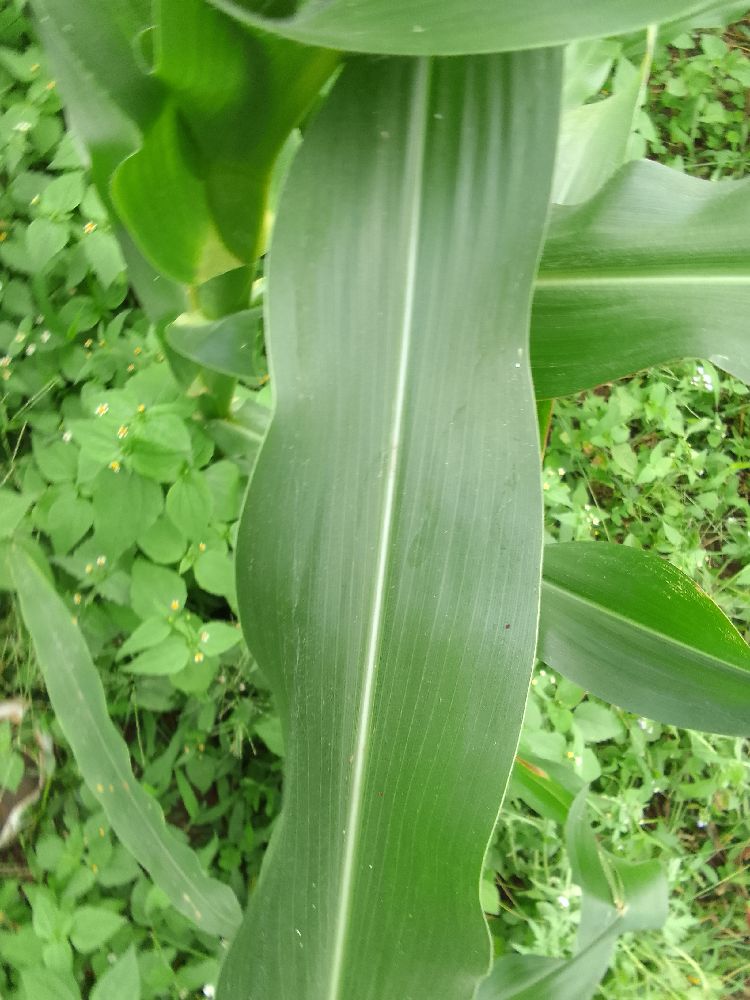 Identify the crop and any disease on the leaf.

maize, healthy
